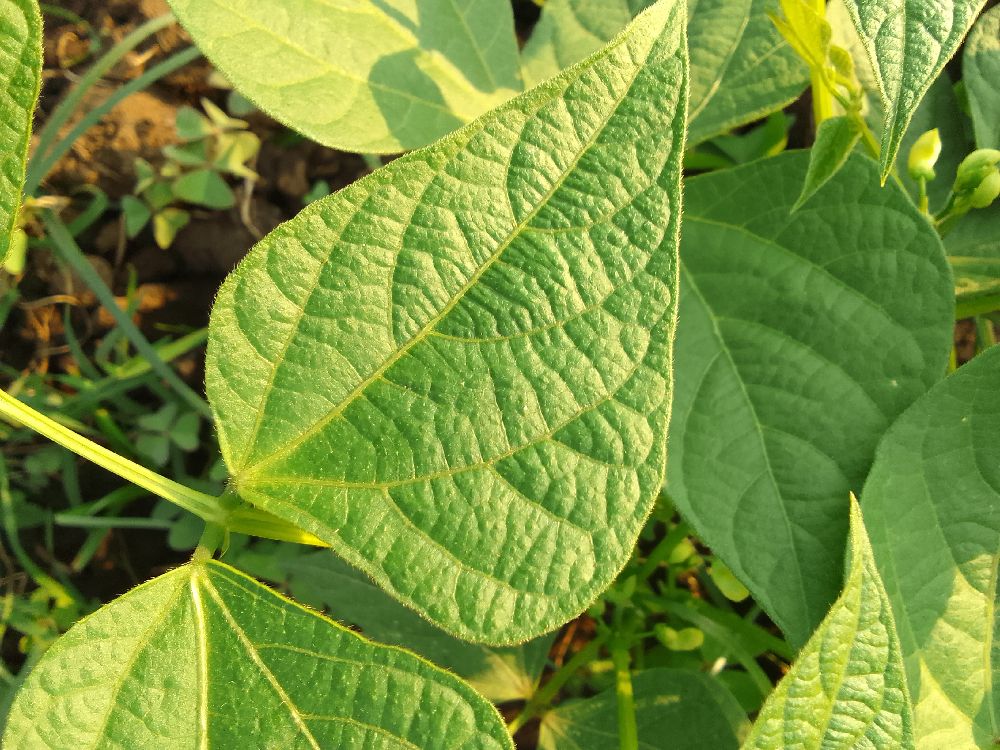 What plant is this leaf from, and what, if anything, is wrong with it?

common bean, healthy
